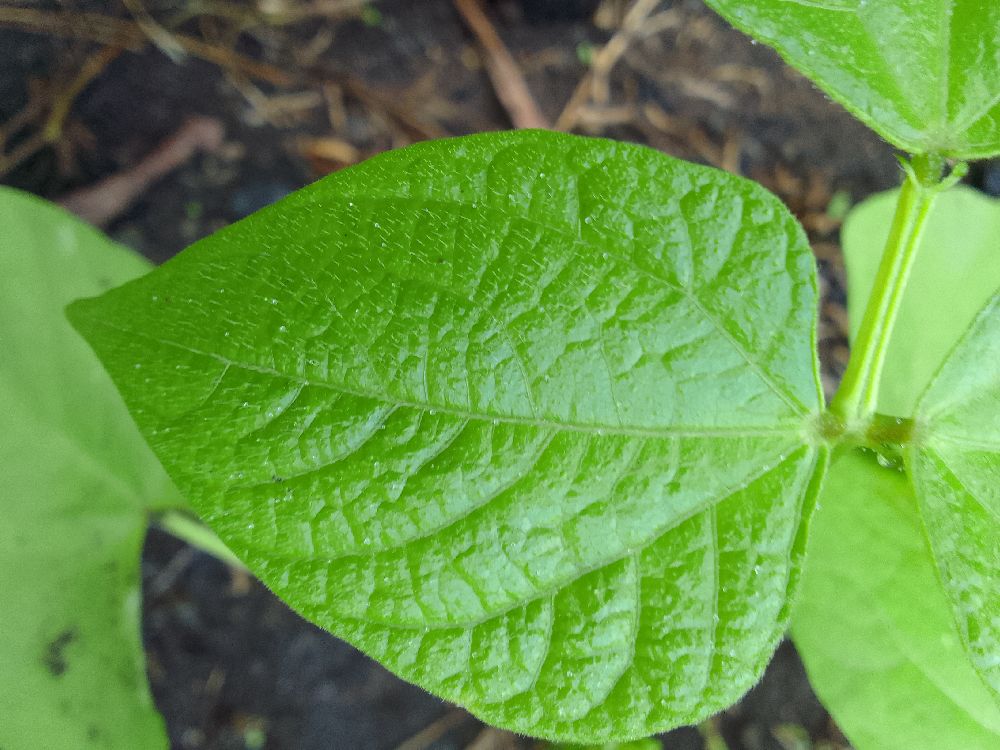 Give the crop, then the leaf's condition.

common bean, healthy
